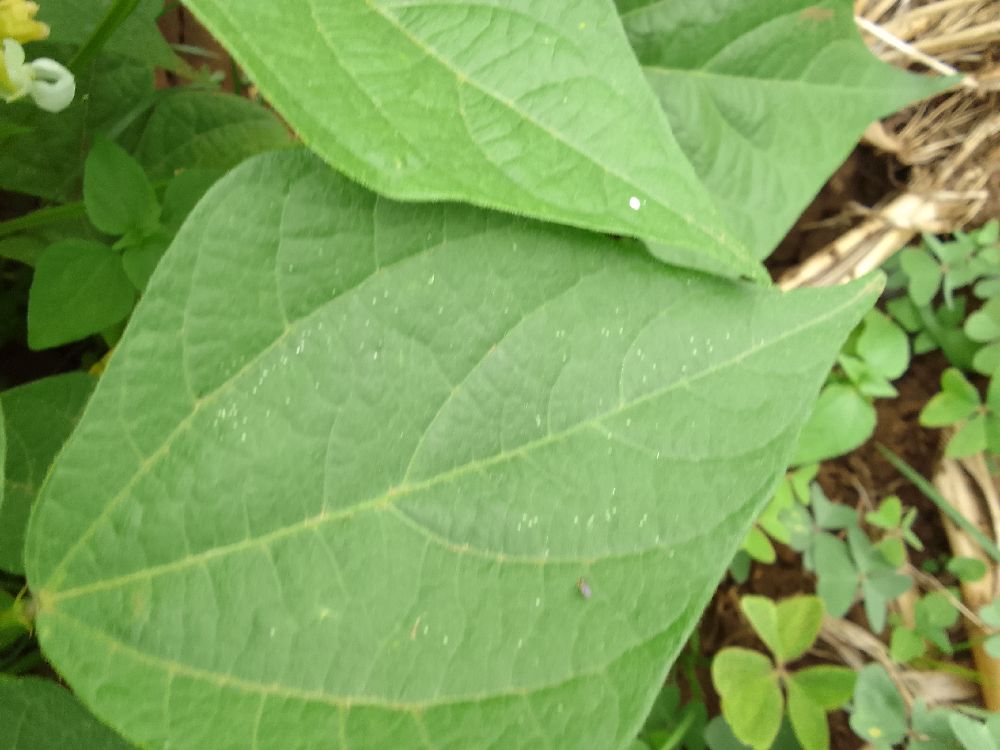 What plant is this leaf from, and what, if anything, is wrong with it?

common bean, healthy
